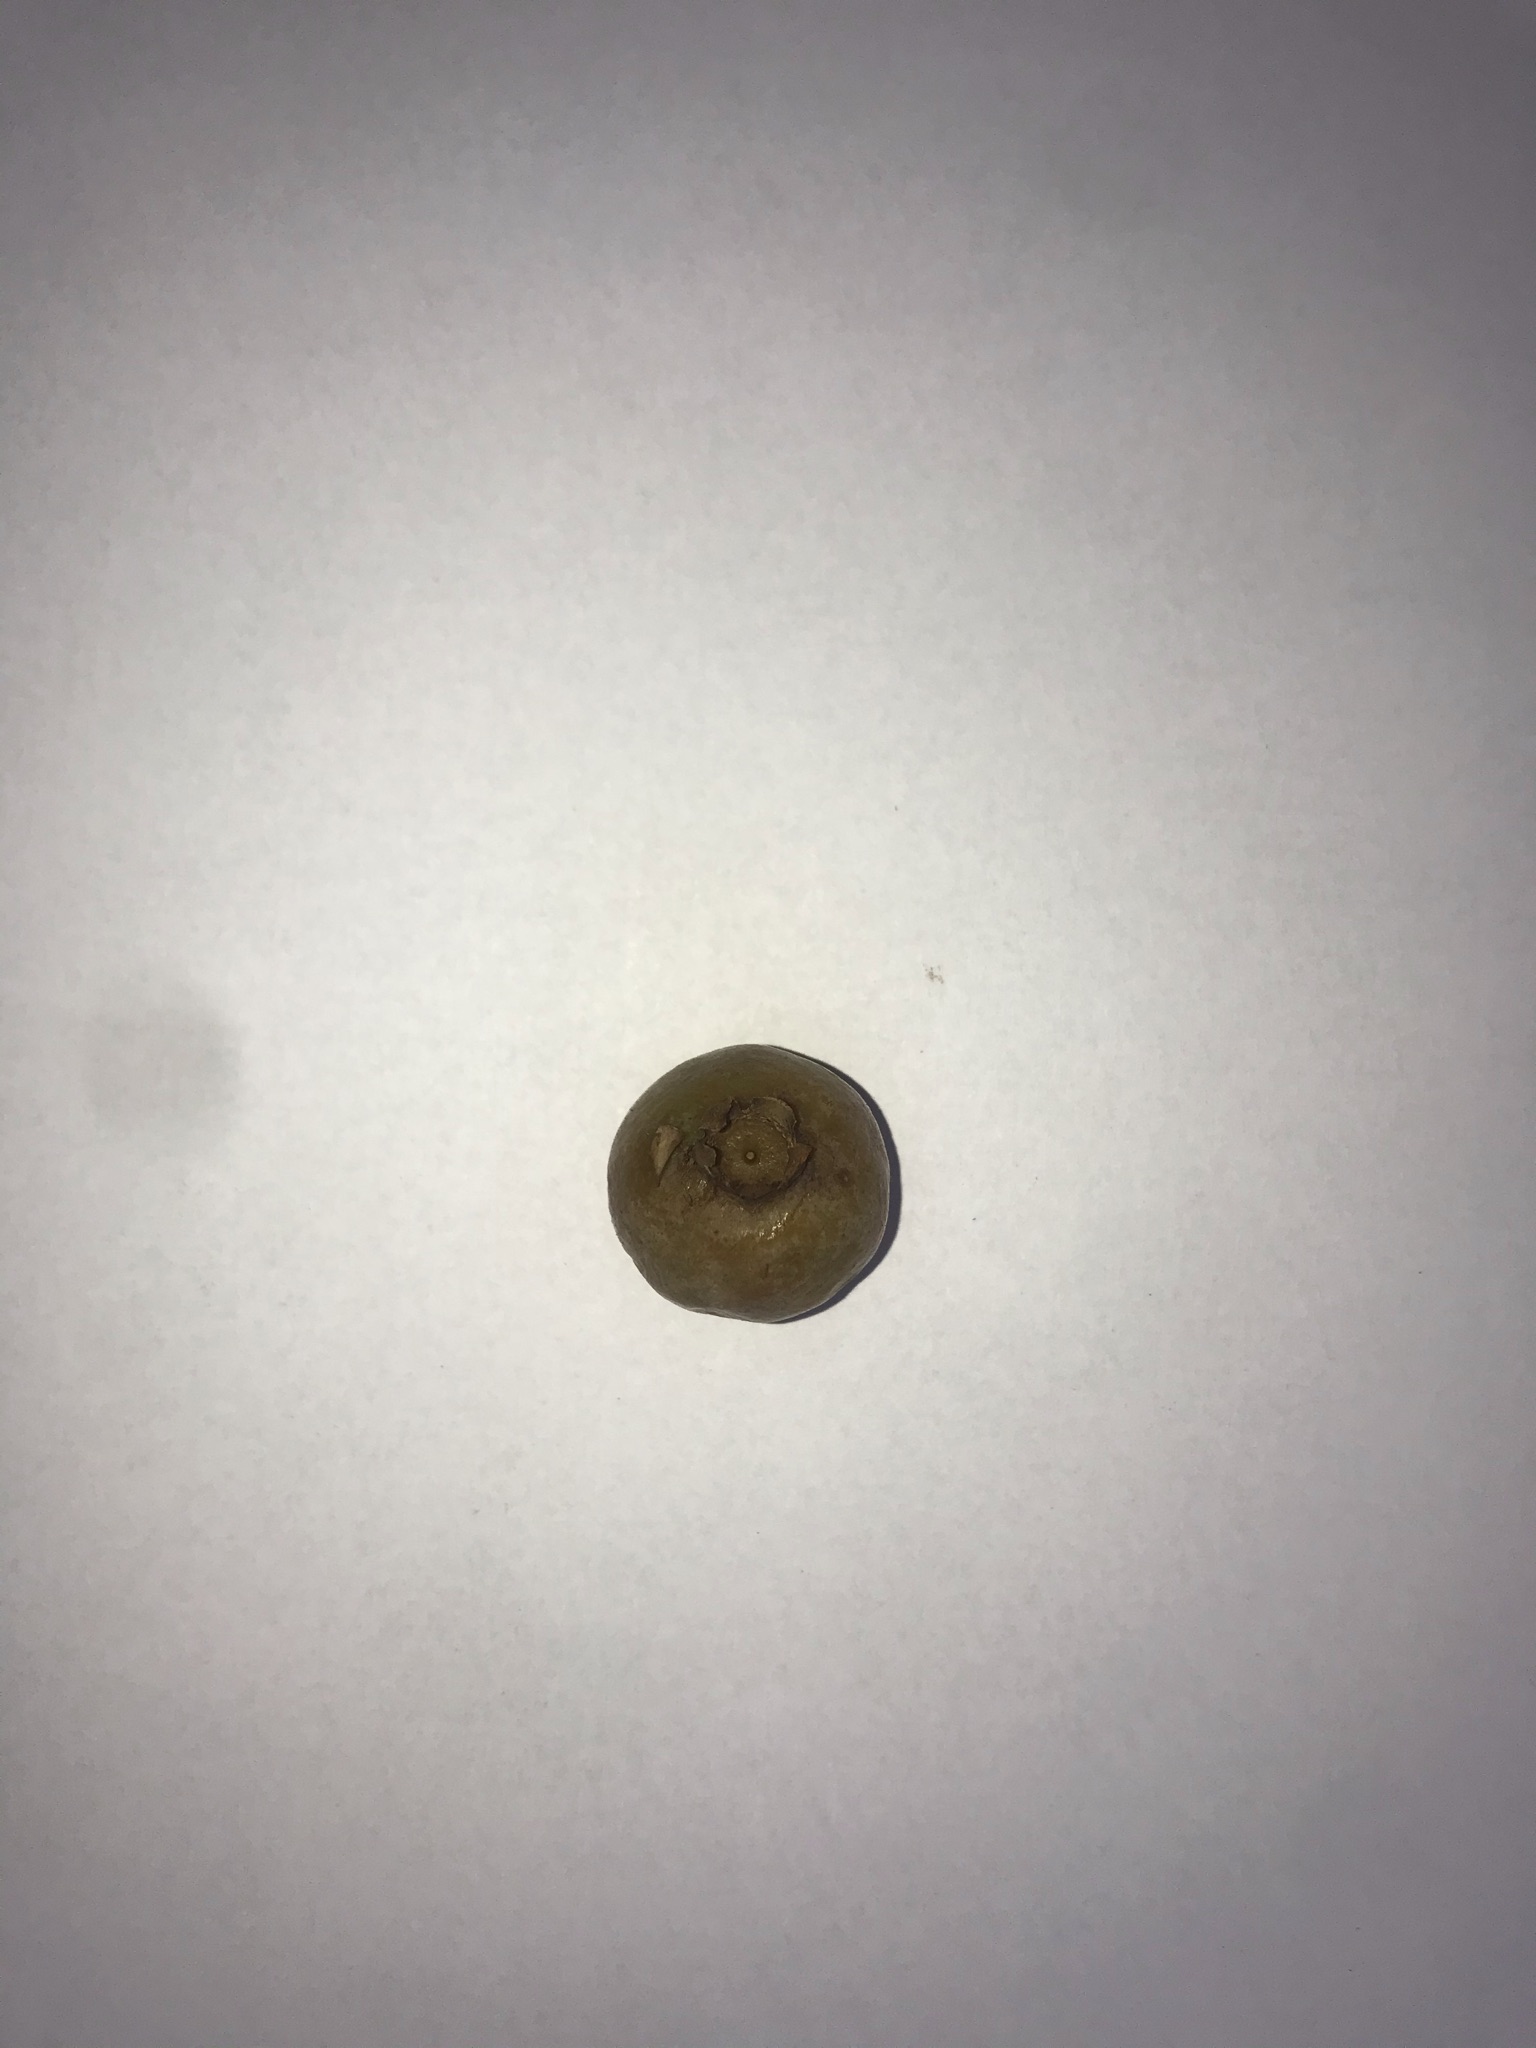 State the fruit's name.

gabiroba
